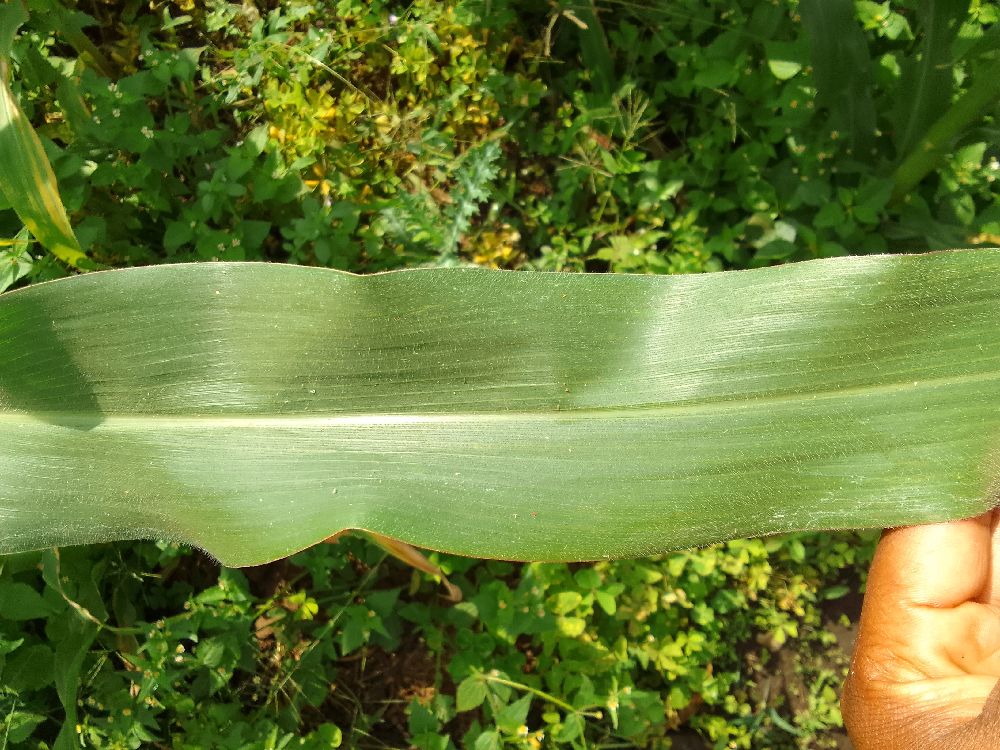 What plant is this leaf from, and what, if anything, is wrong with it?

maize, healthy
